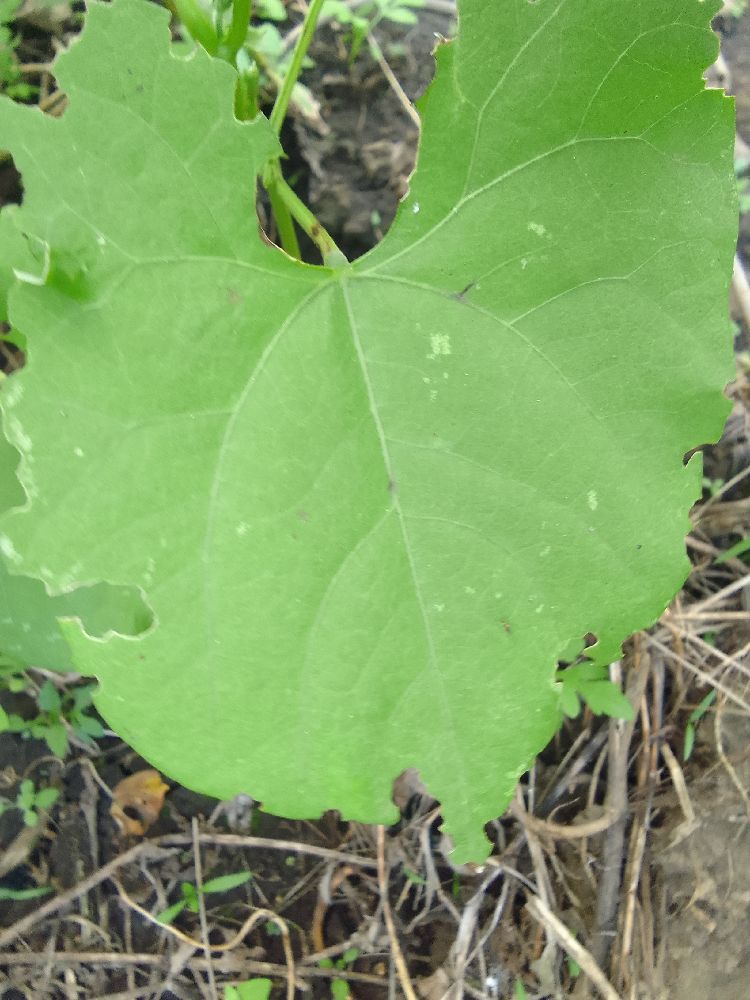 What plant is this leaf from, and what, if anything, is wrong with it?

common bean, healthy
